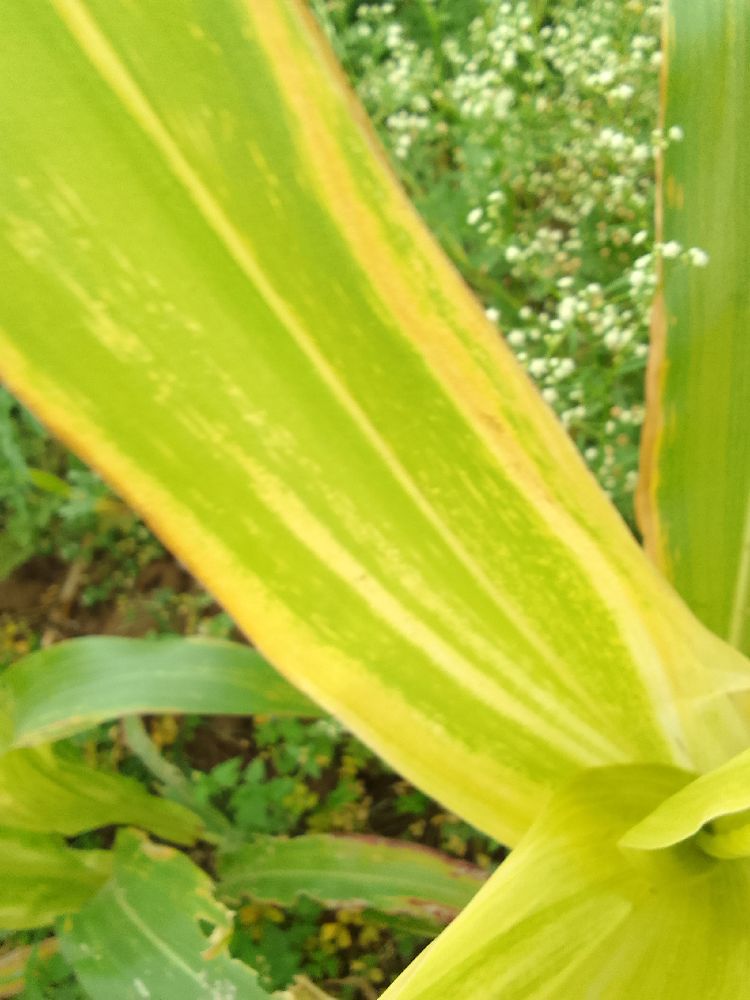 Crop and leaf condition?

maize, maize lethal necrosis
